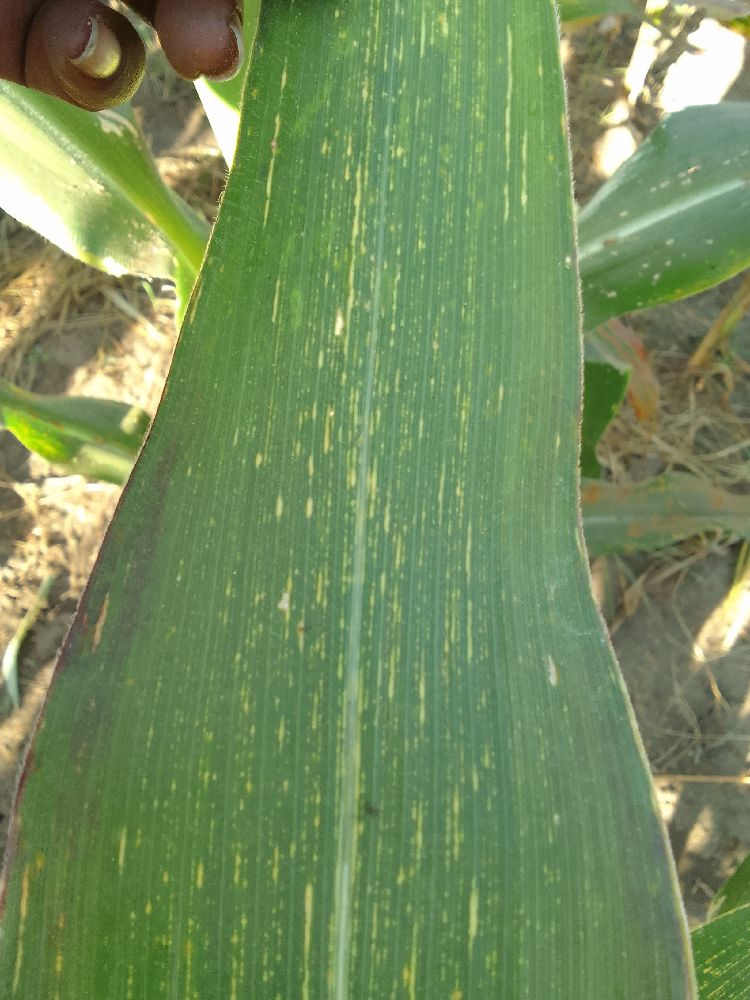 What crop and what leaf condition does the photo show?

maize, maize streak virus
